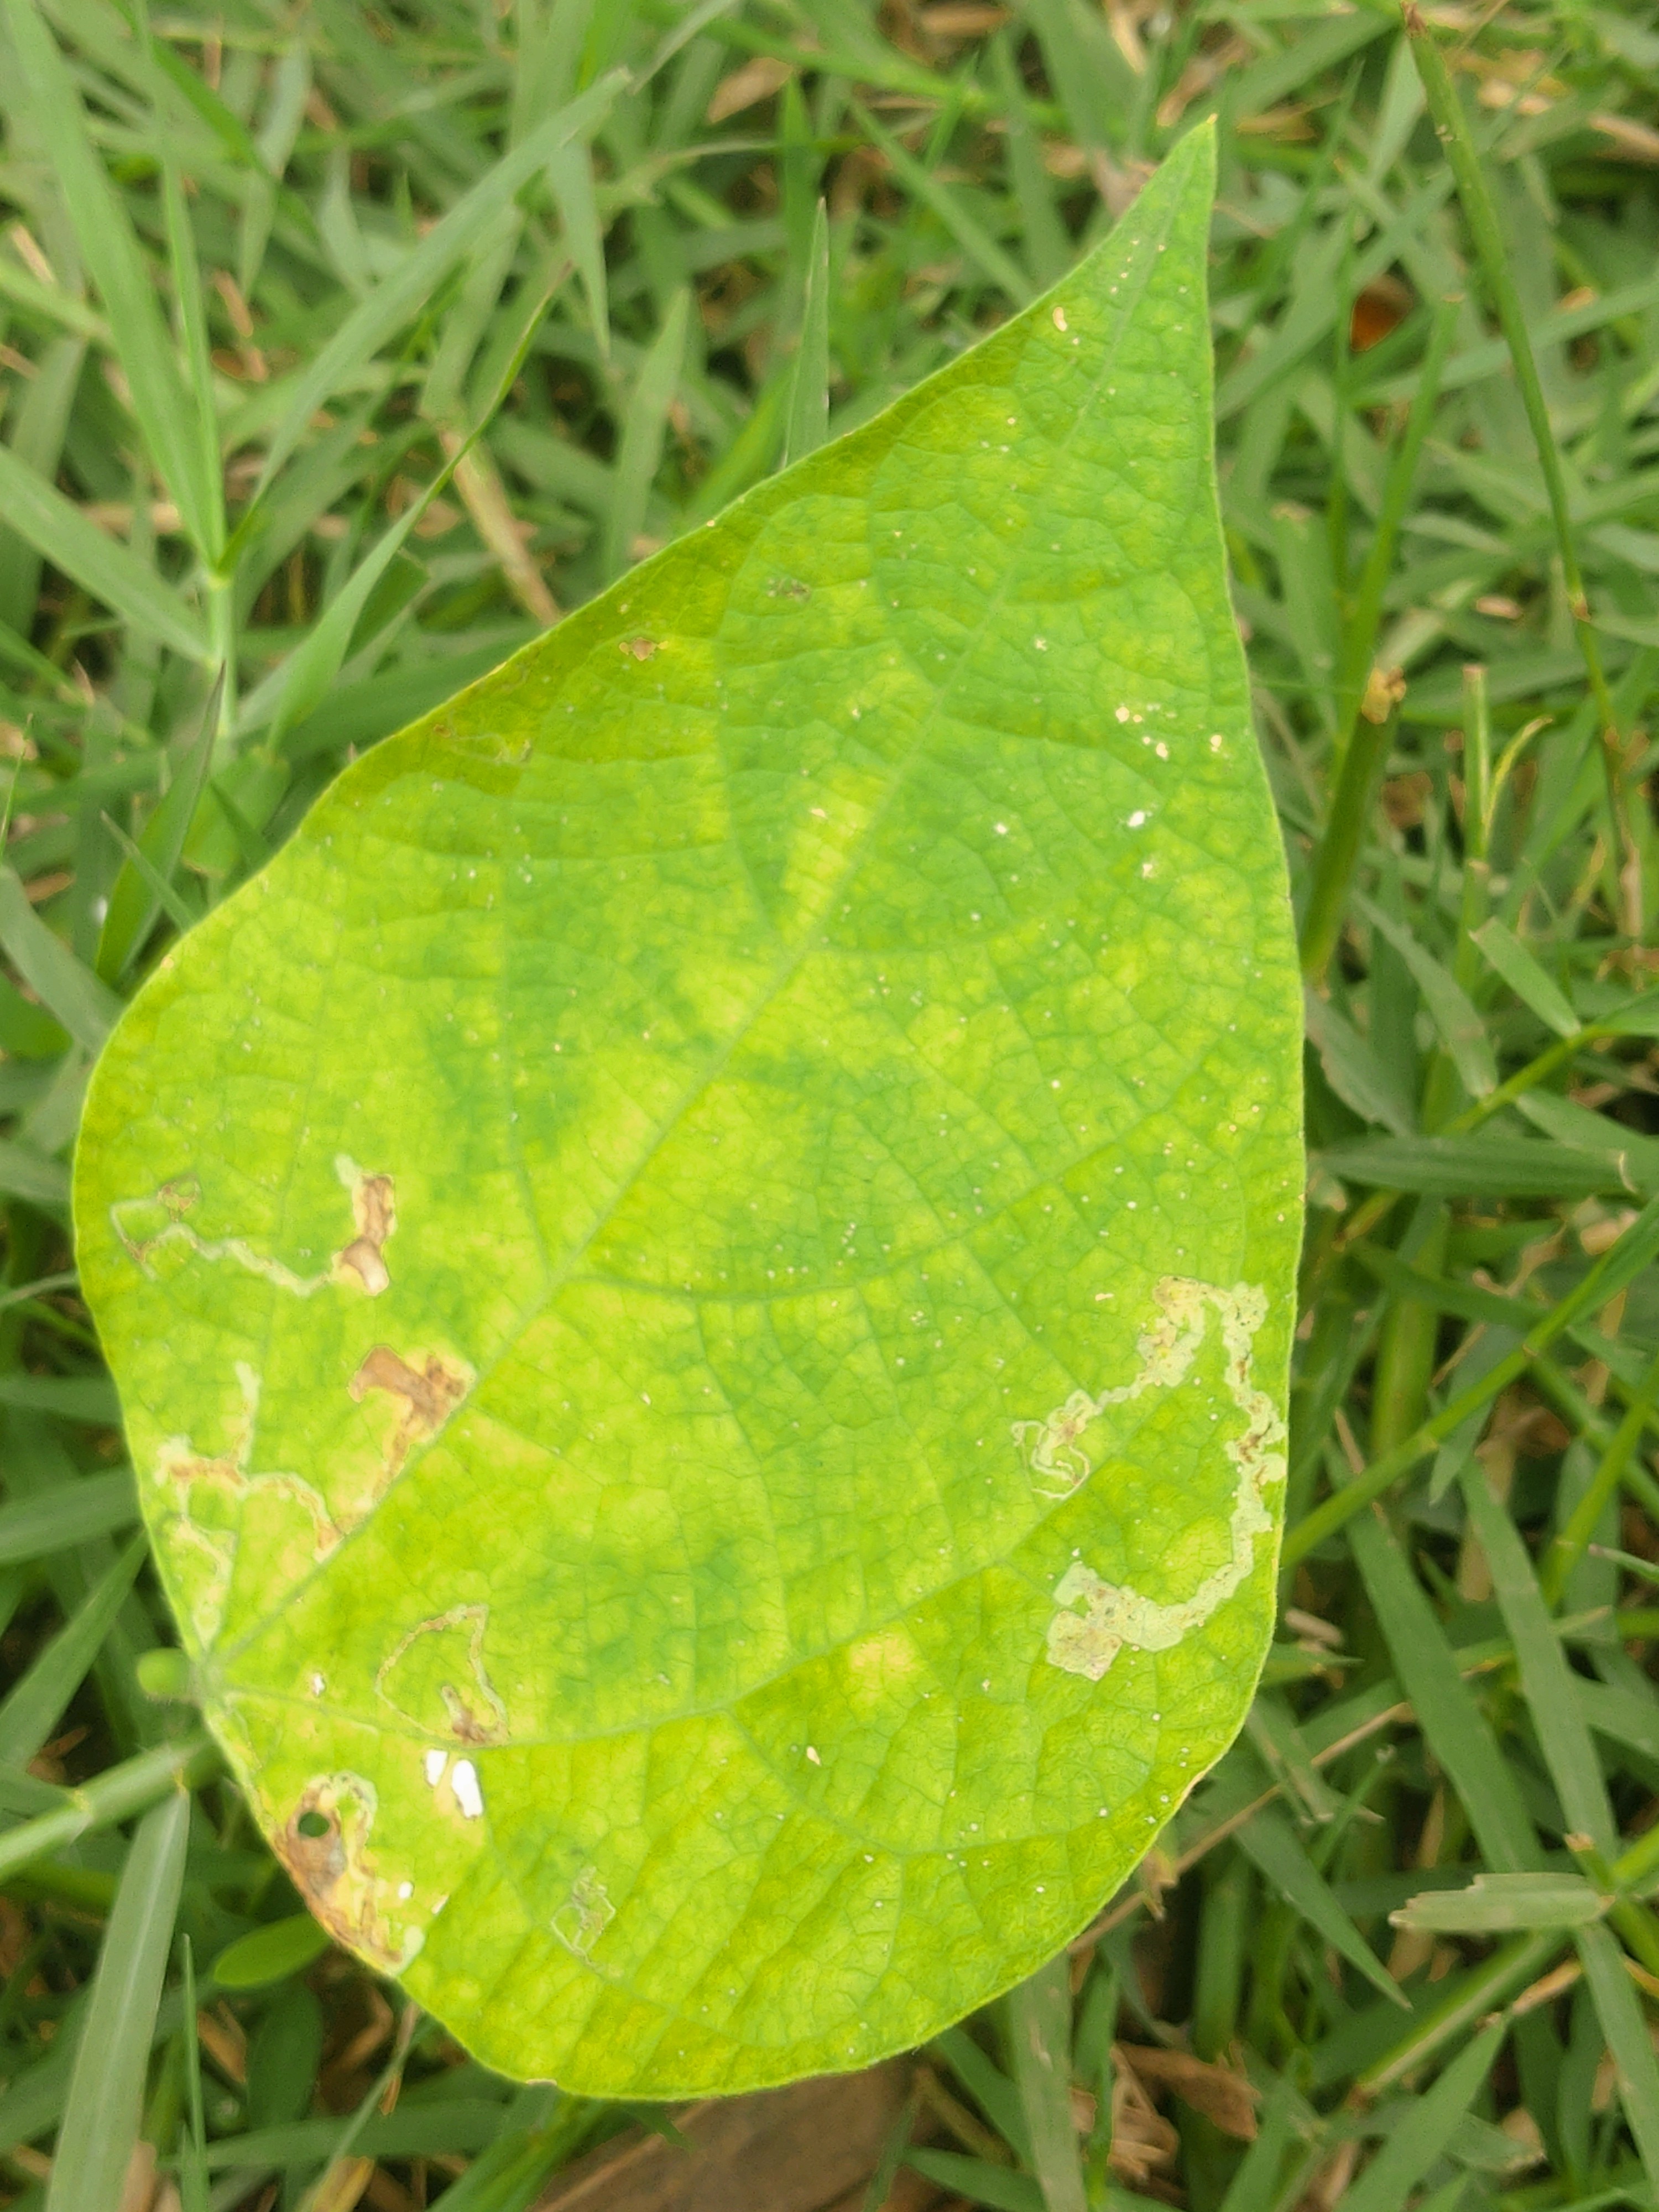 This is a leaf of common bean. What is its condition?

rust
